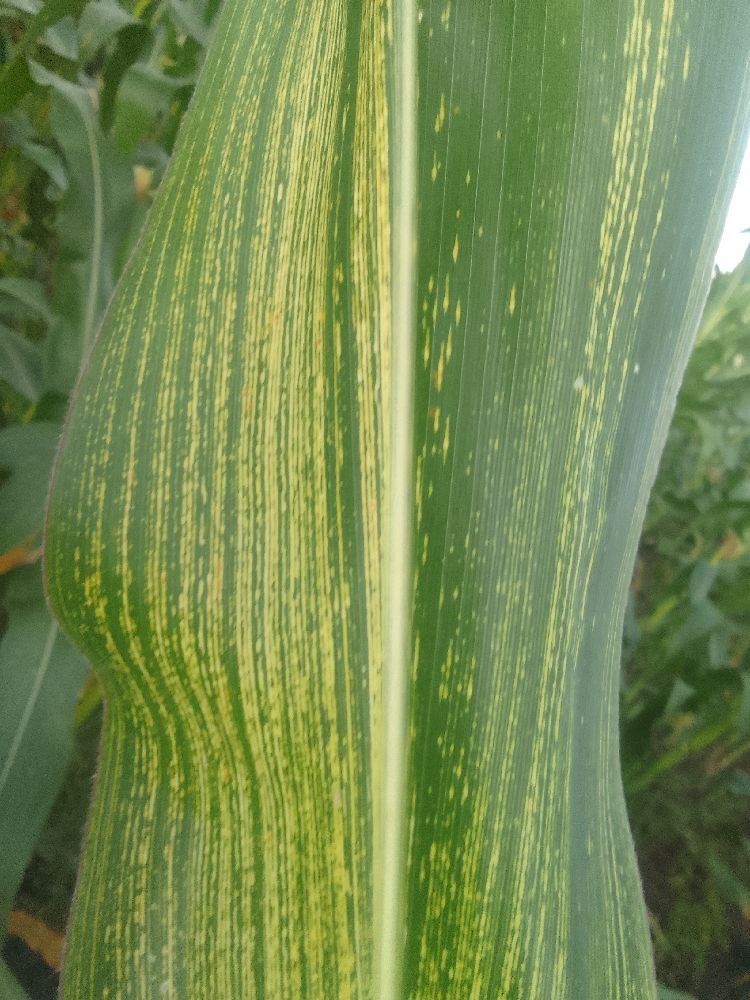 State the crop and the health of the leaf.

maize, maize streak virus
